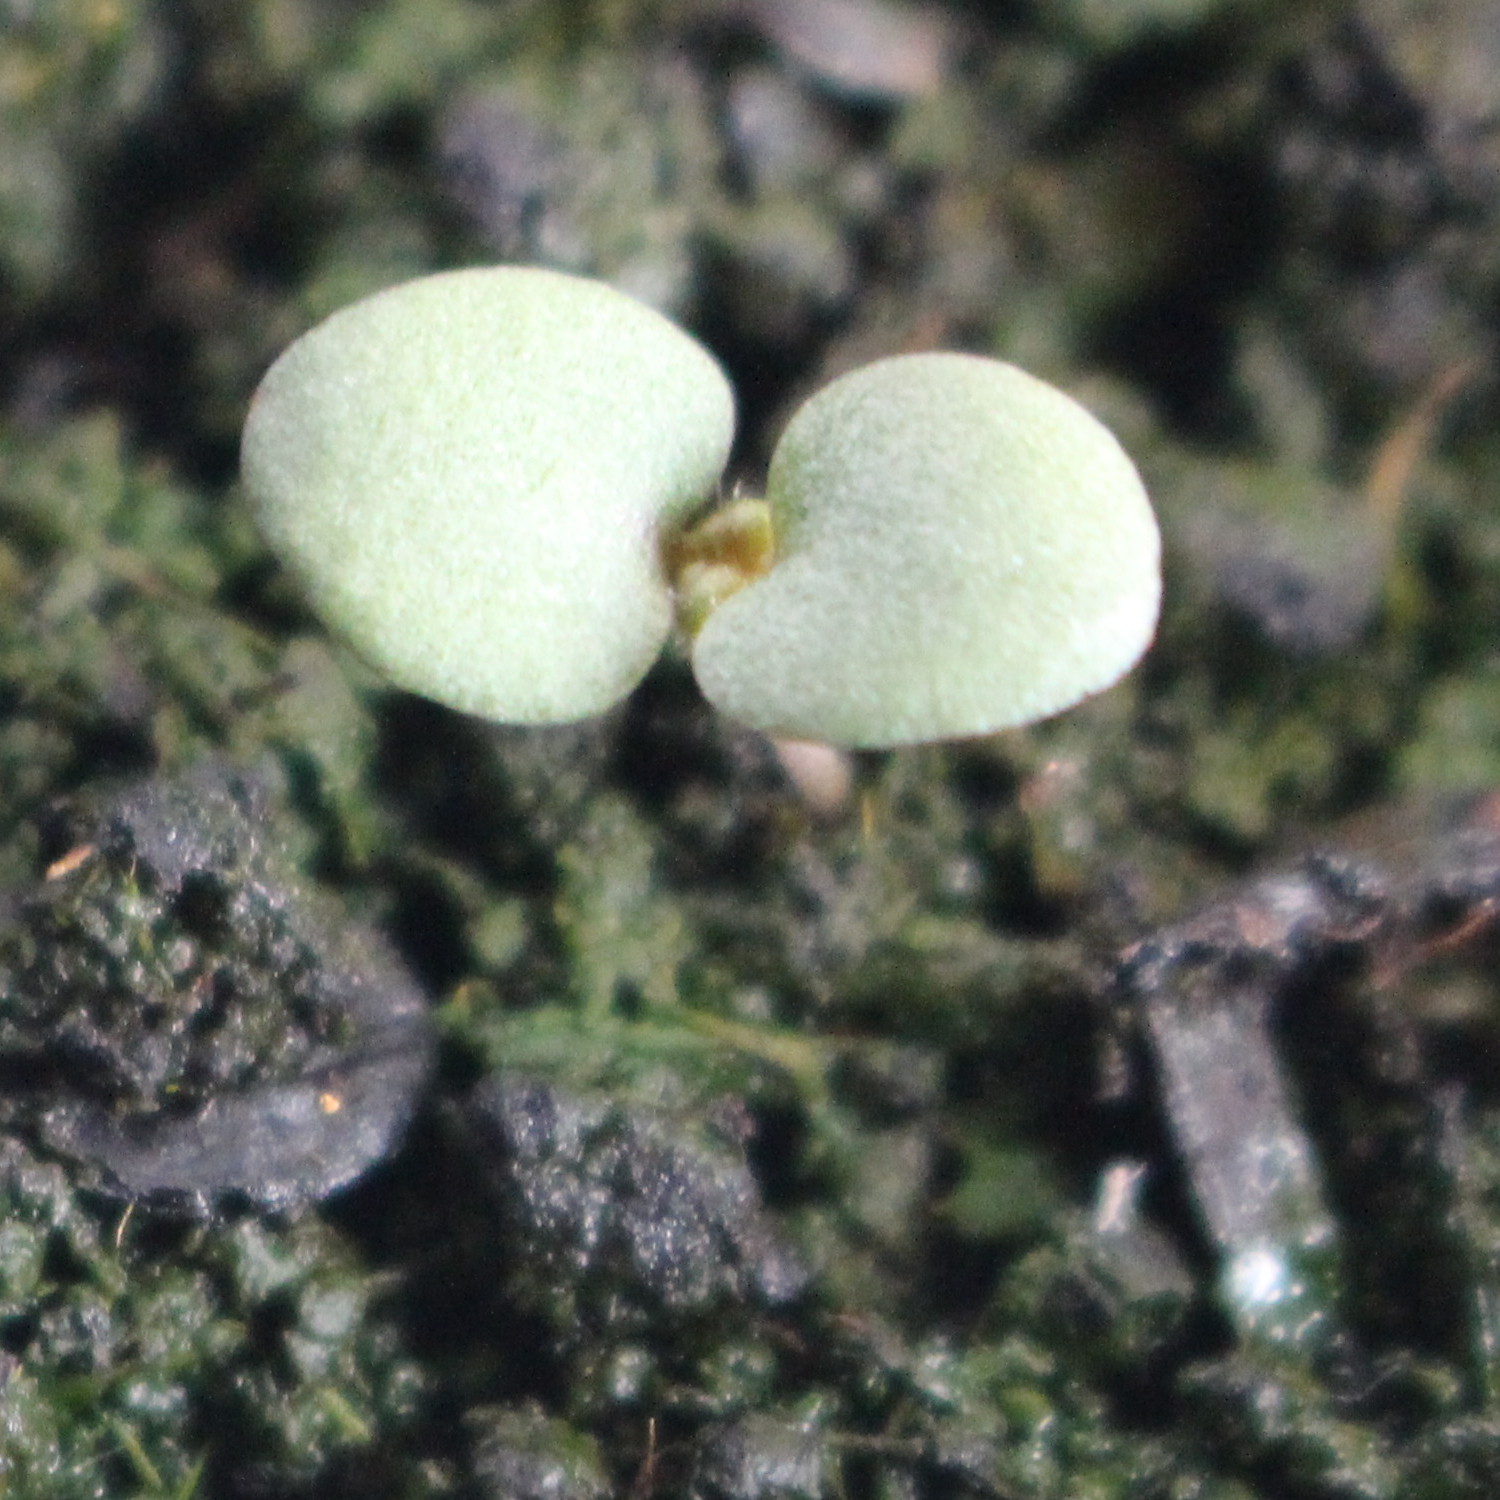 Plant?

Veronica persica
